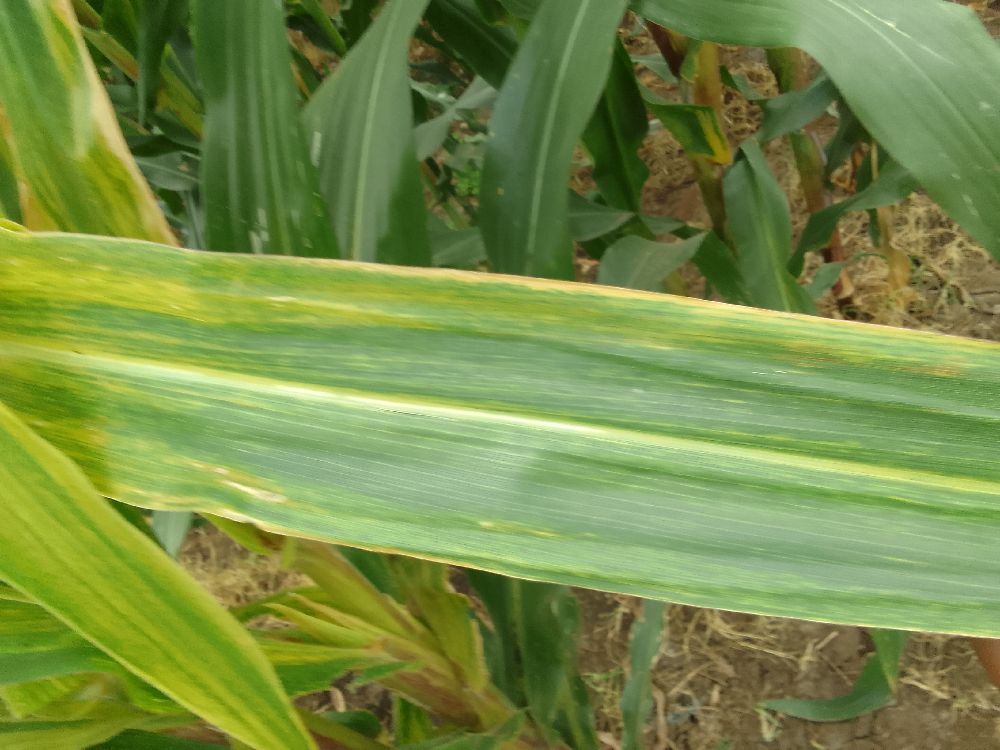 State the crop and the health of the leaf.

maize, maize lethal necrosis
